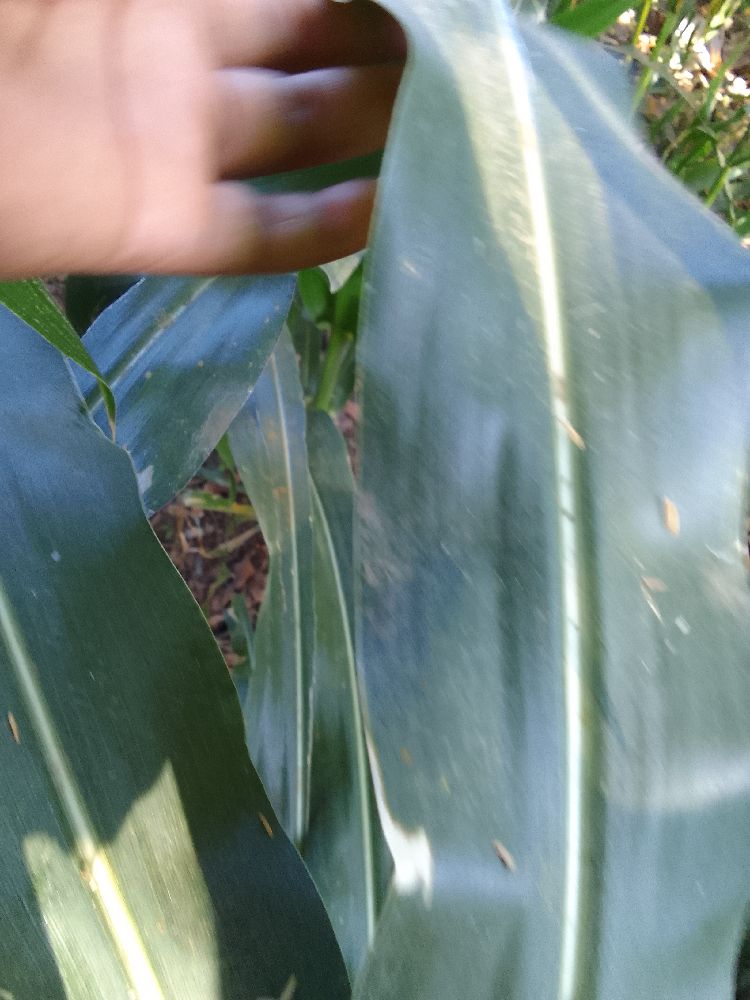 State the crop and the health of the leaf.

maize, healthy
